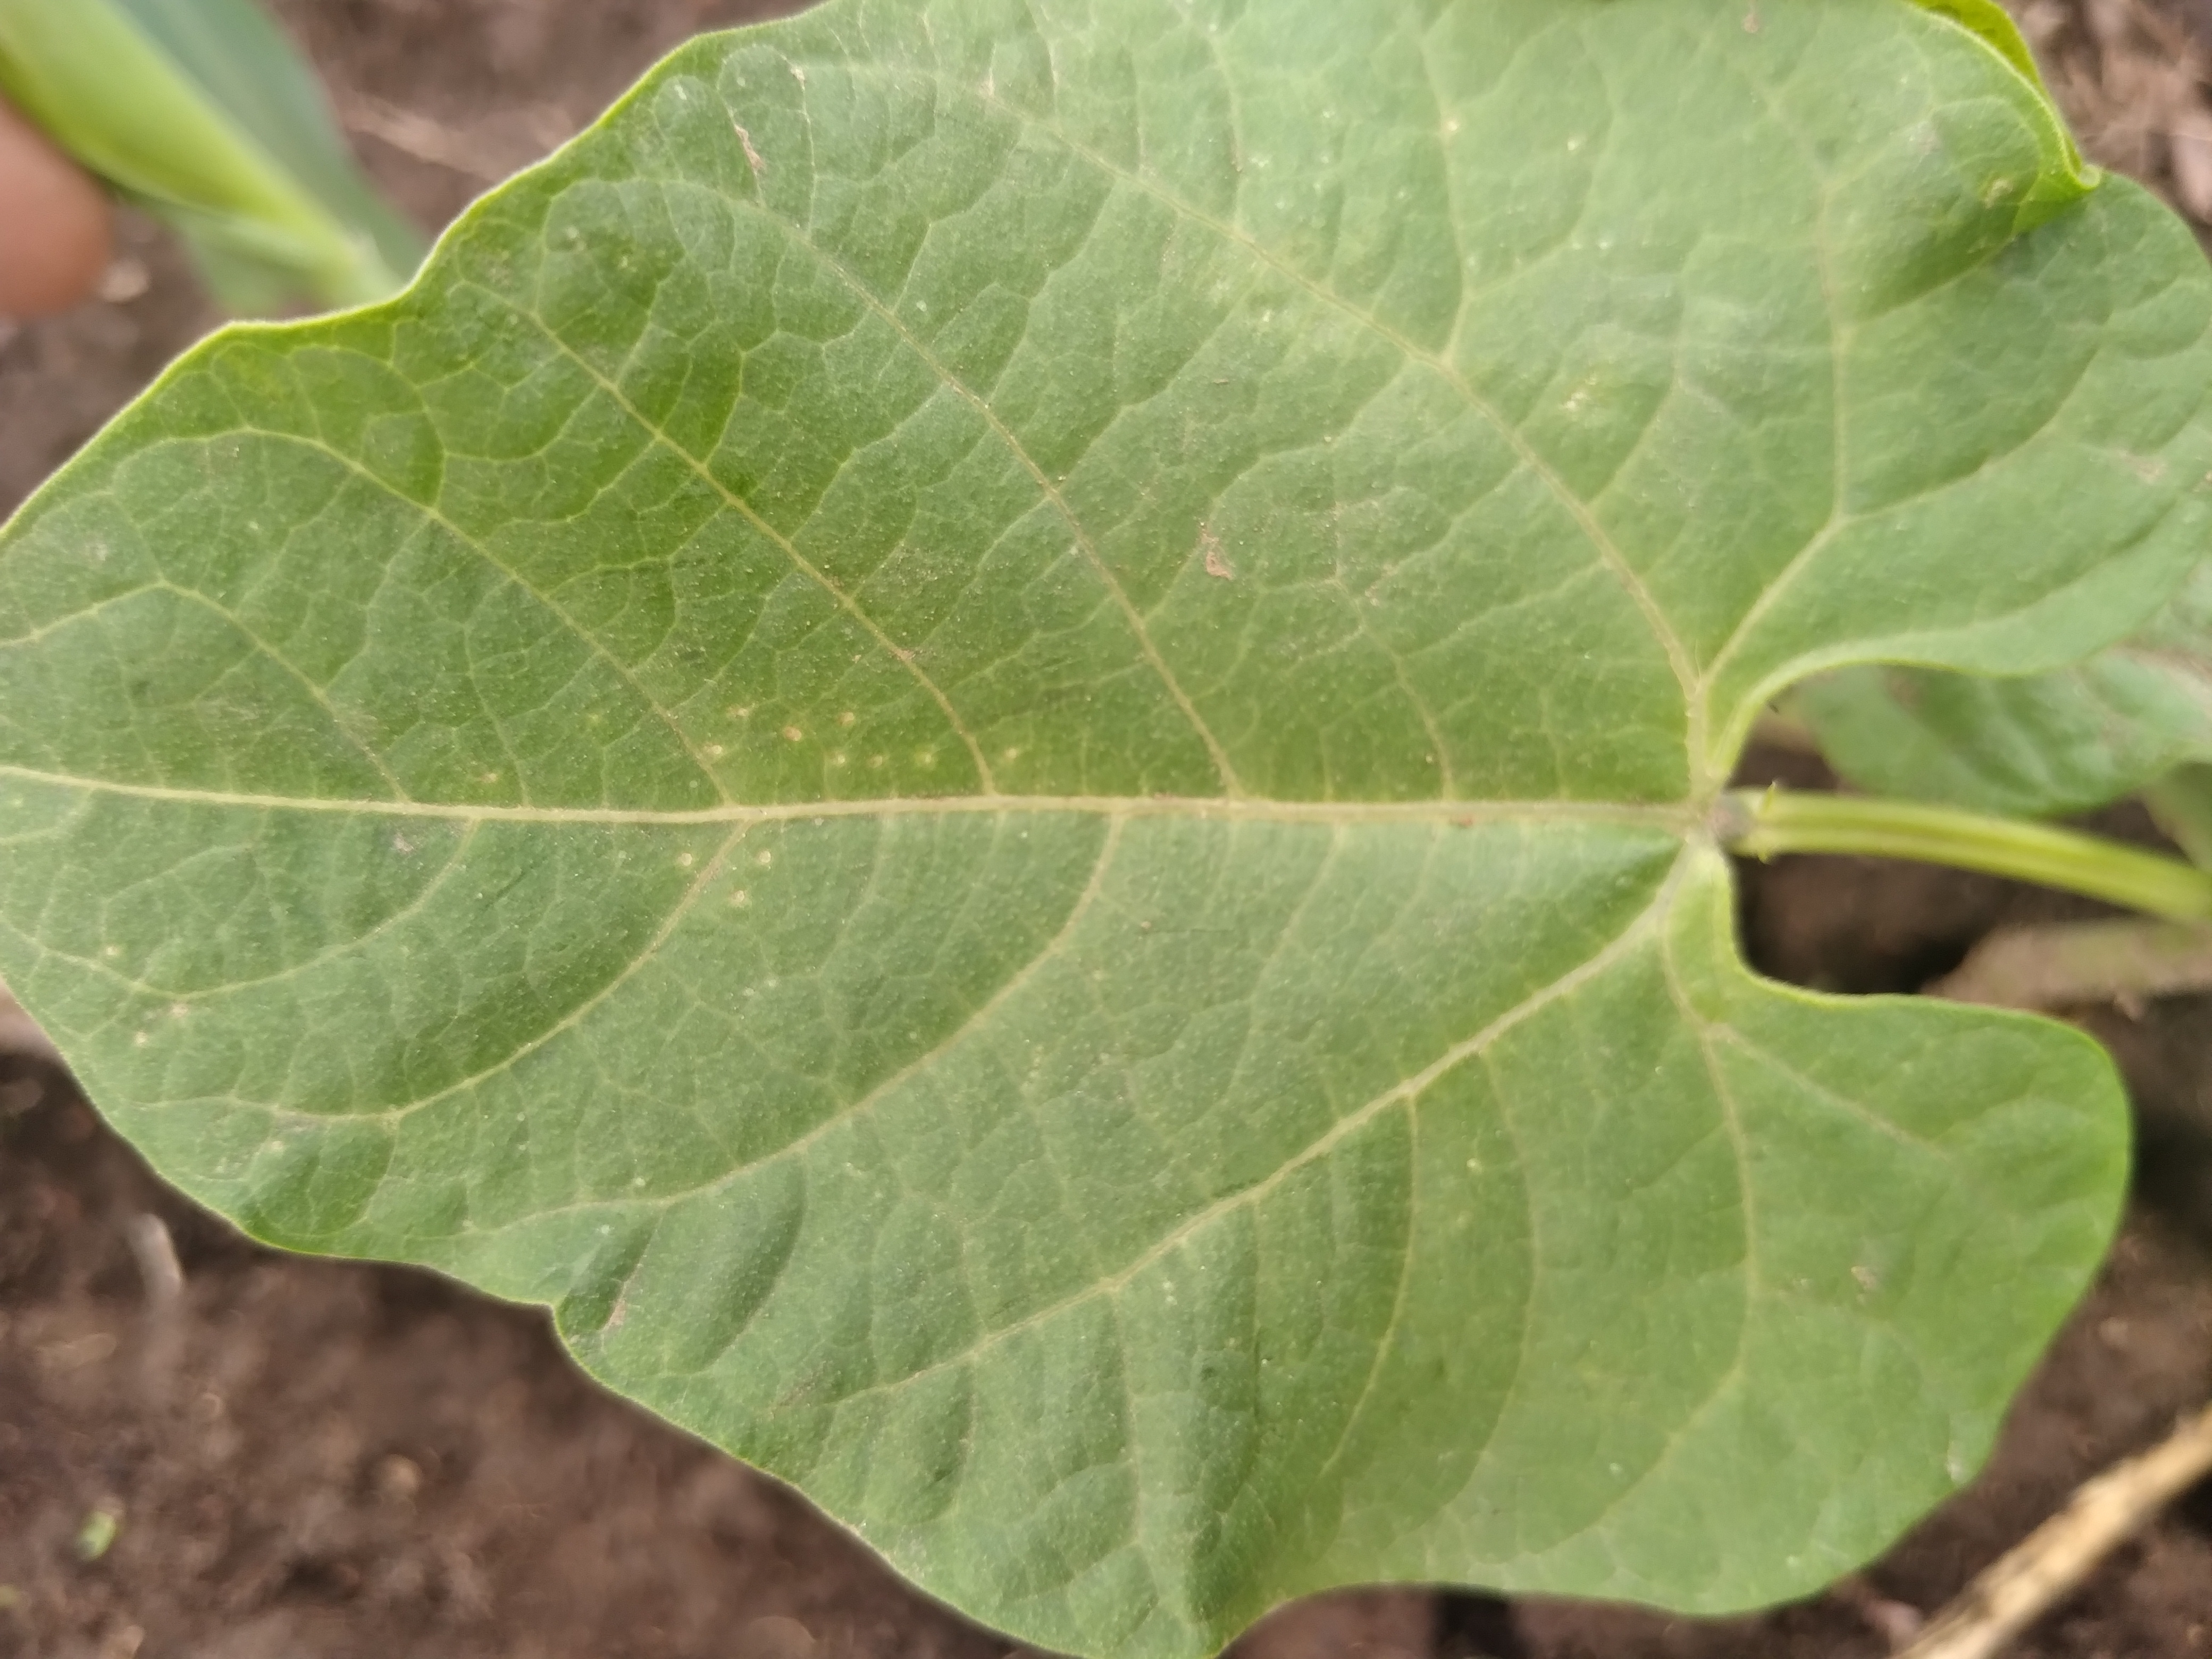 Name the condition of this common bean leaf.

healthy
